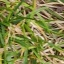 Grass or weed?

grass
